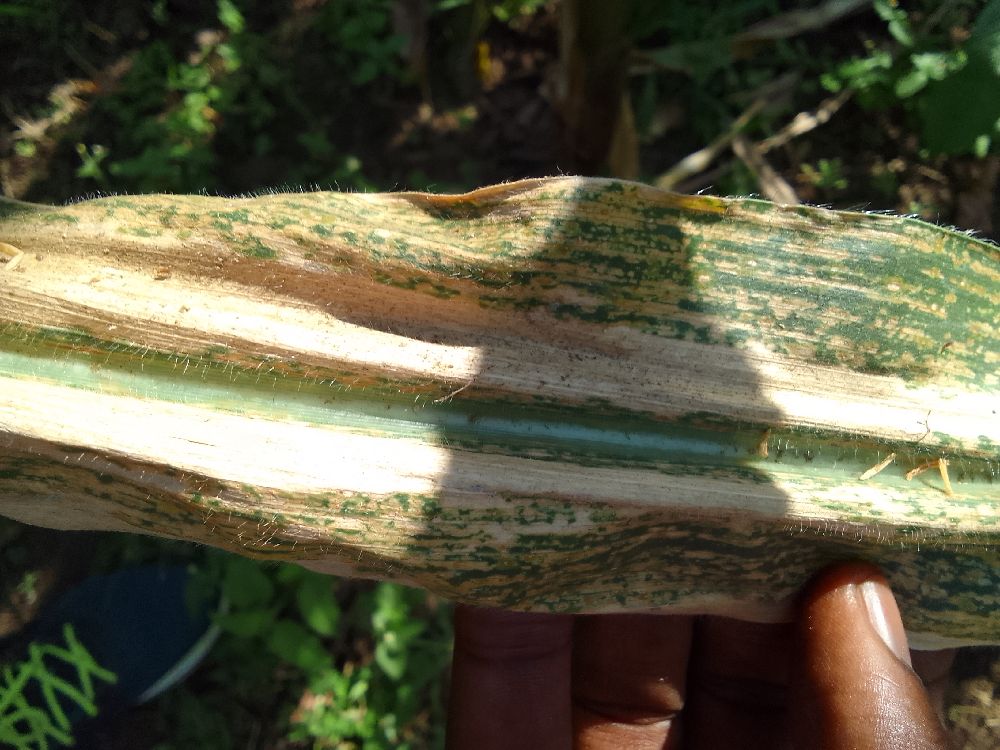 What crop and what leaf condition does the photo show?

maize, maize lethal necrosis
